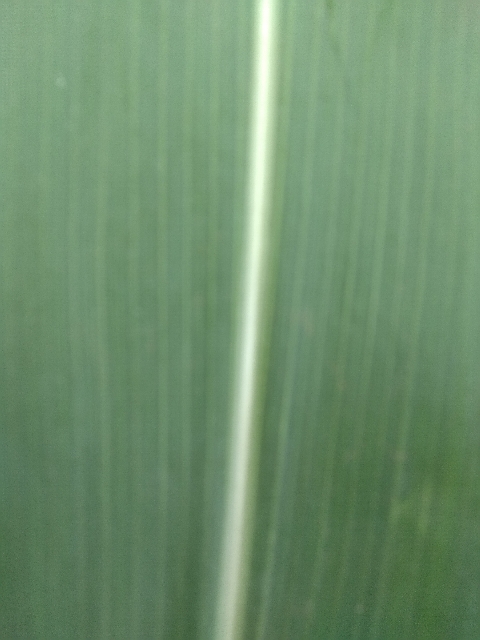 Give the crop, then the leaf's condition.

maize, healthy
